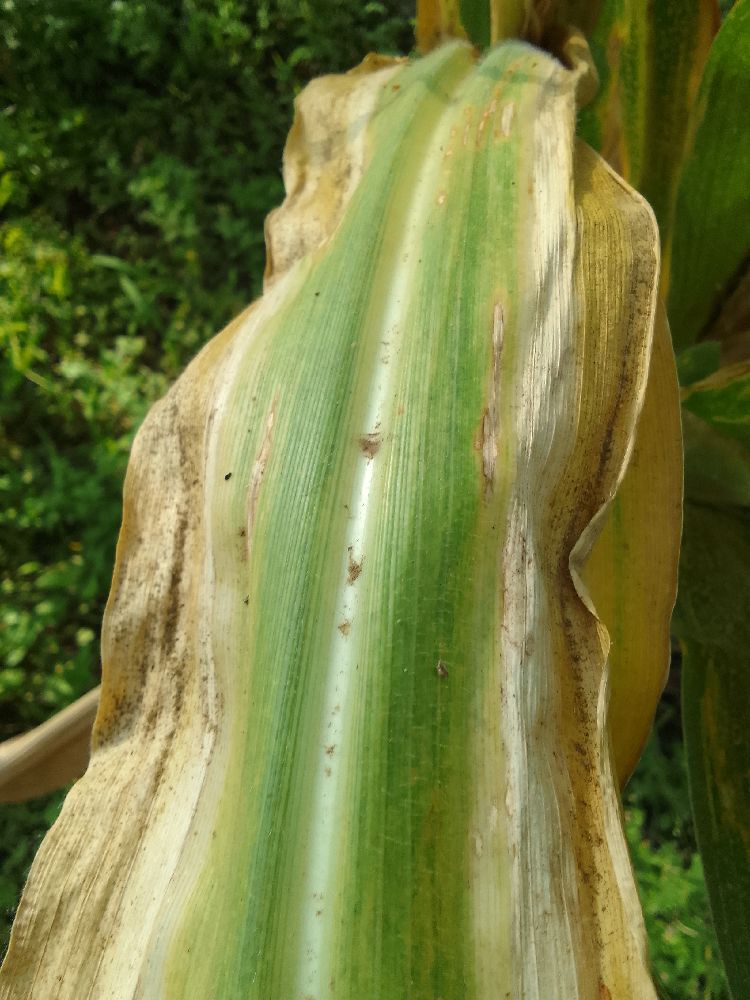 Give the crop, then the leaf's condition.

maize, maize lethal necrosis
